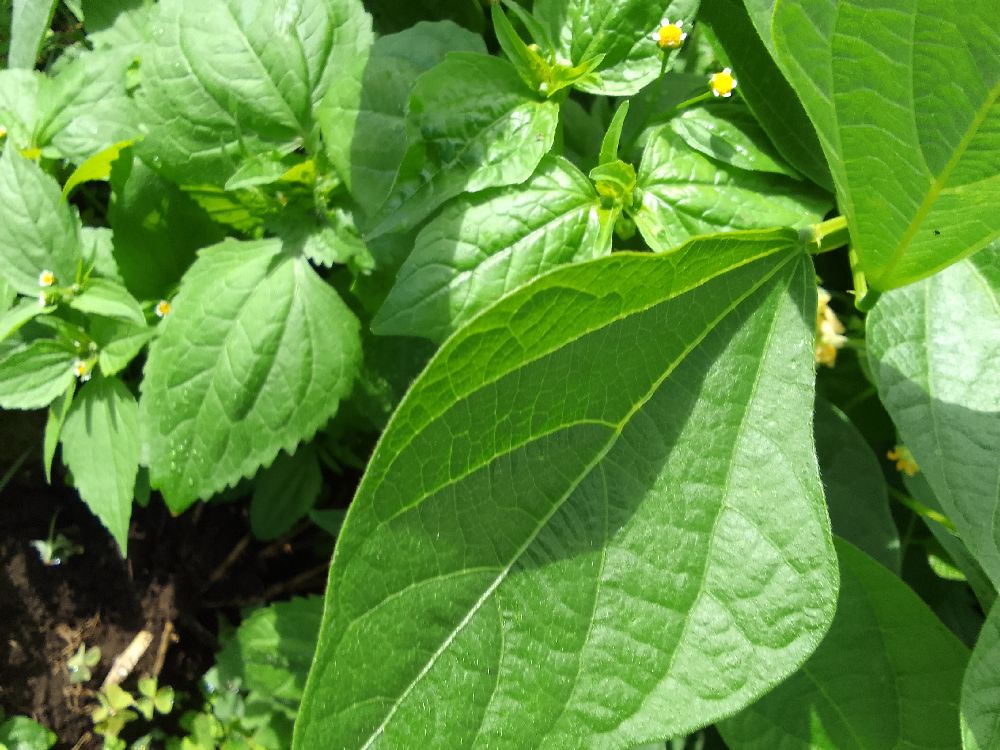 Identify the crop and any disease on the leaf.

common bean, healthy
